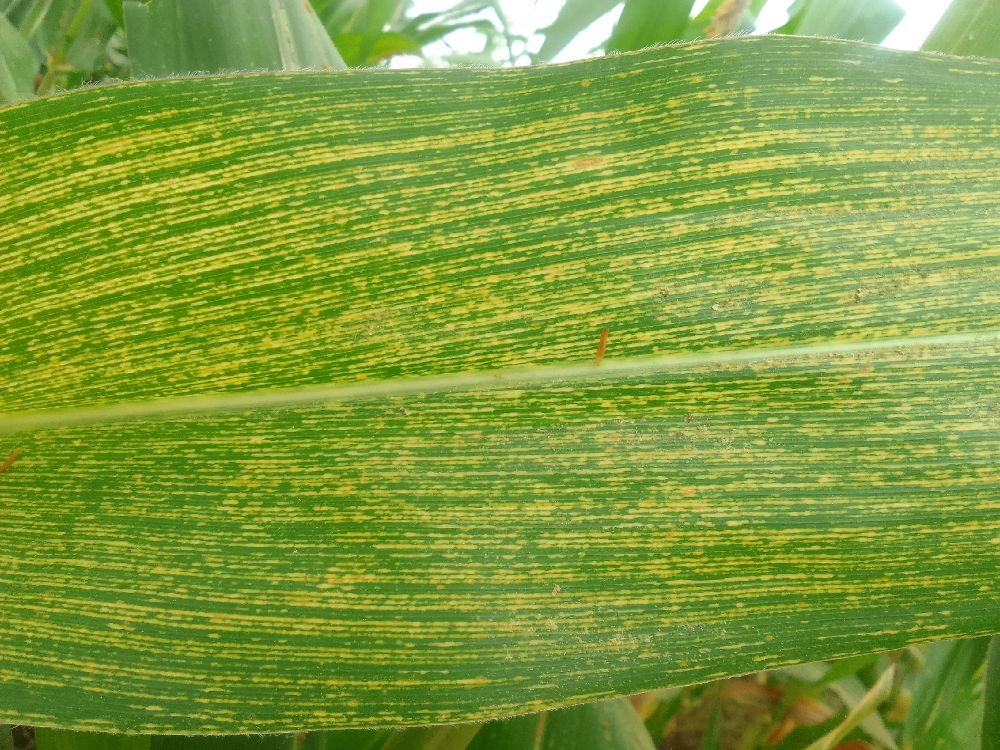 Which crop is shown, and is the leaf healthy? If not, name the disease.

maize, maize streak virus
